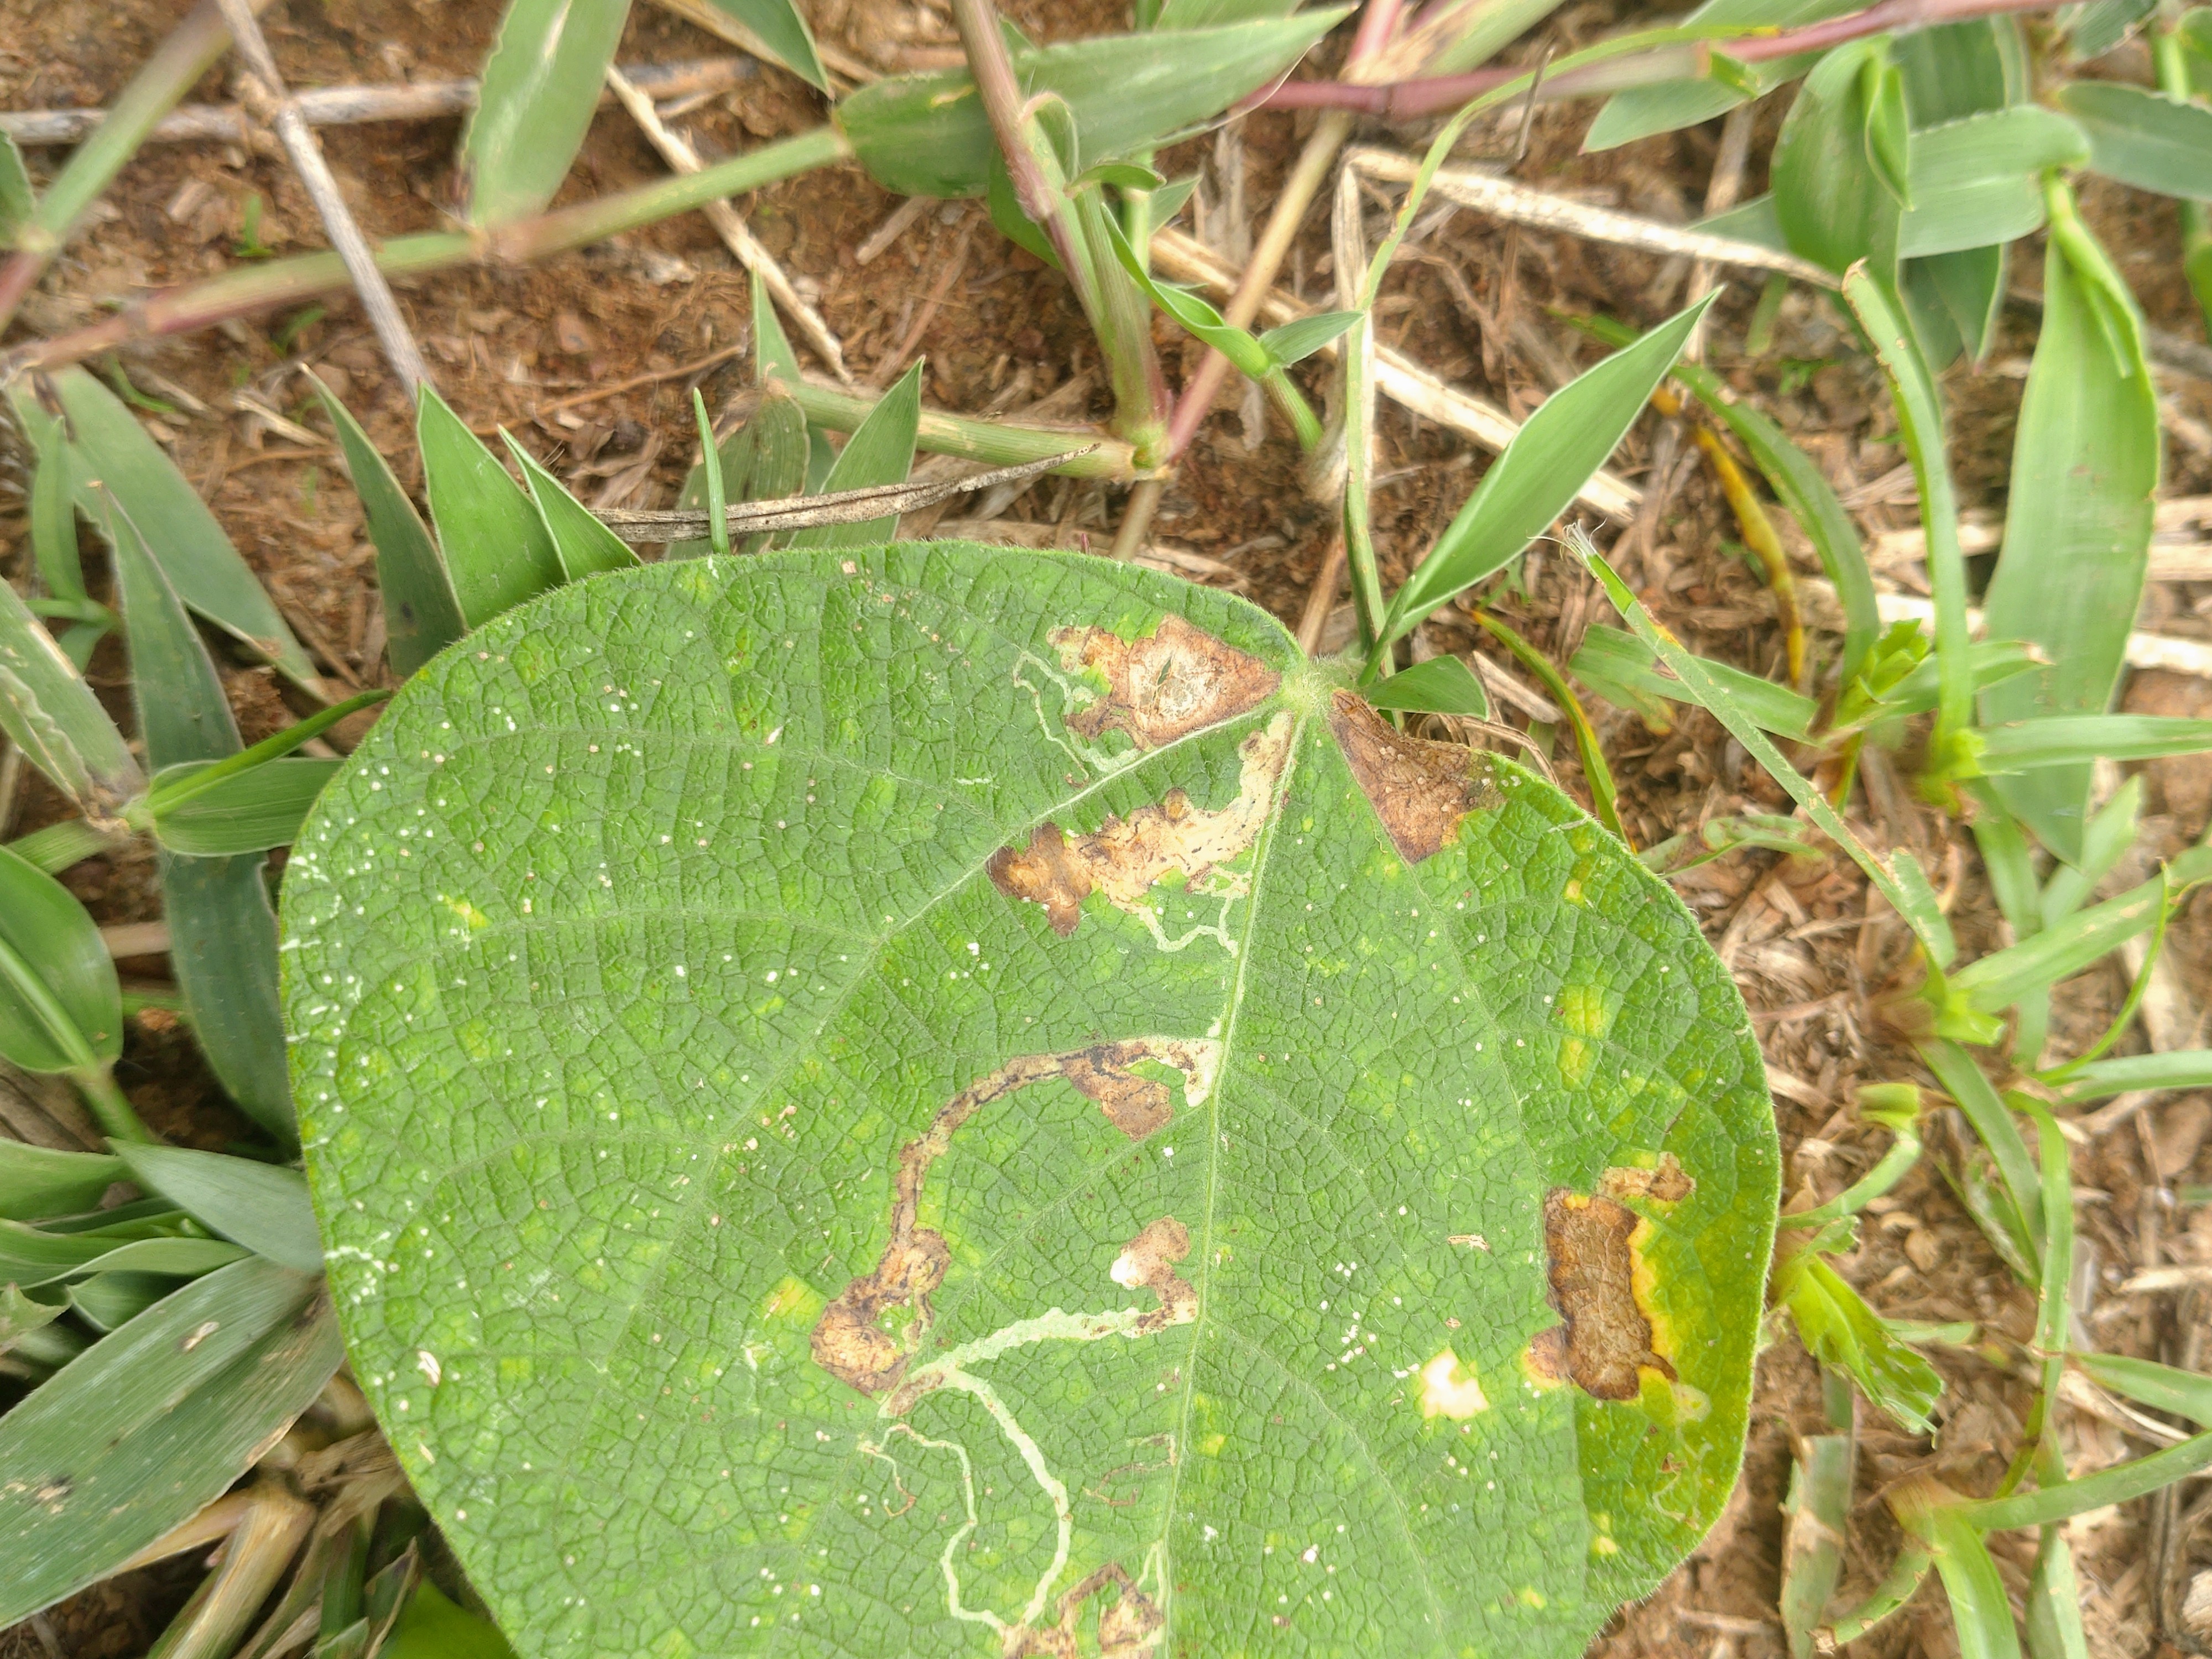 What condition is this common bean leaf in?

anthracnose
